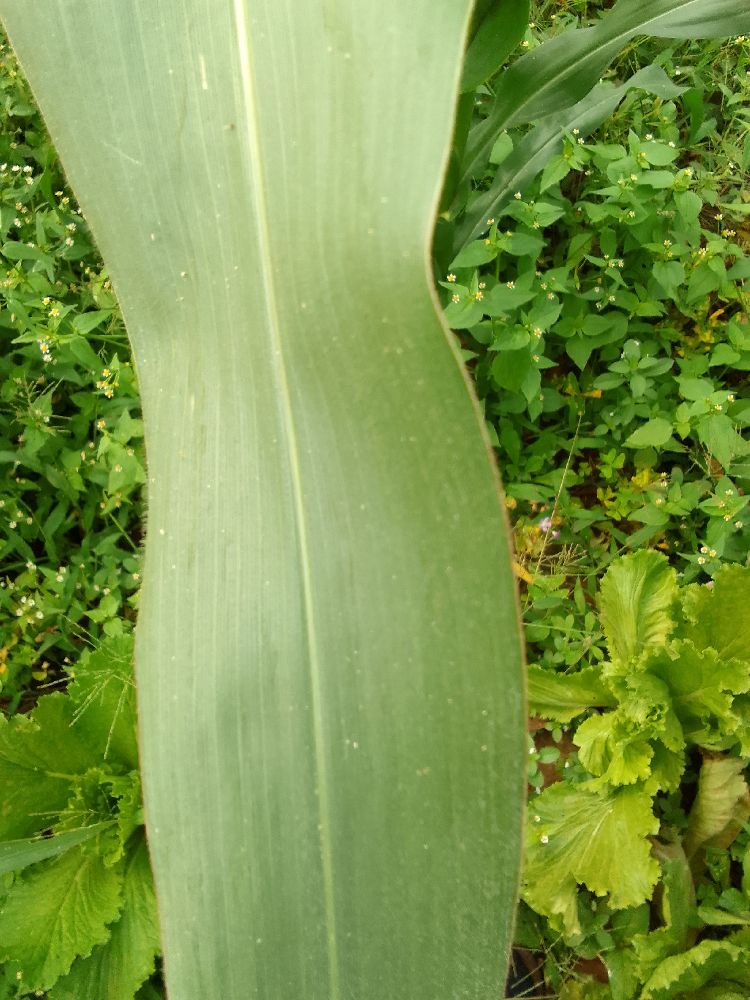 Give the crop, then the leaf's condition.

maize, healthy
